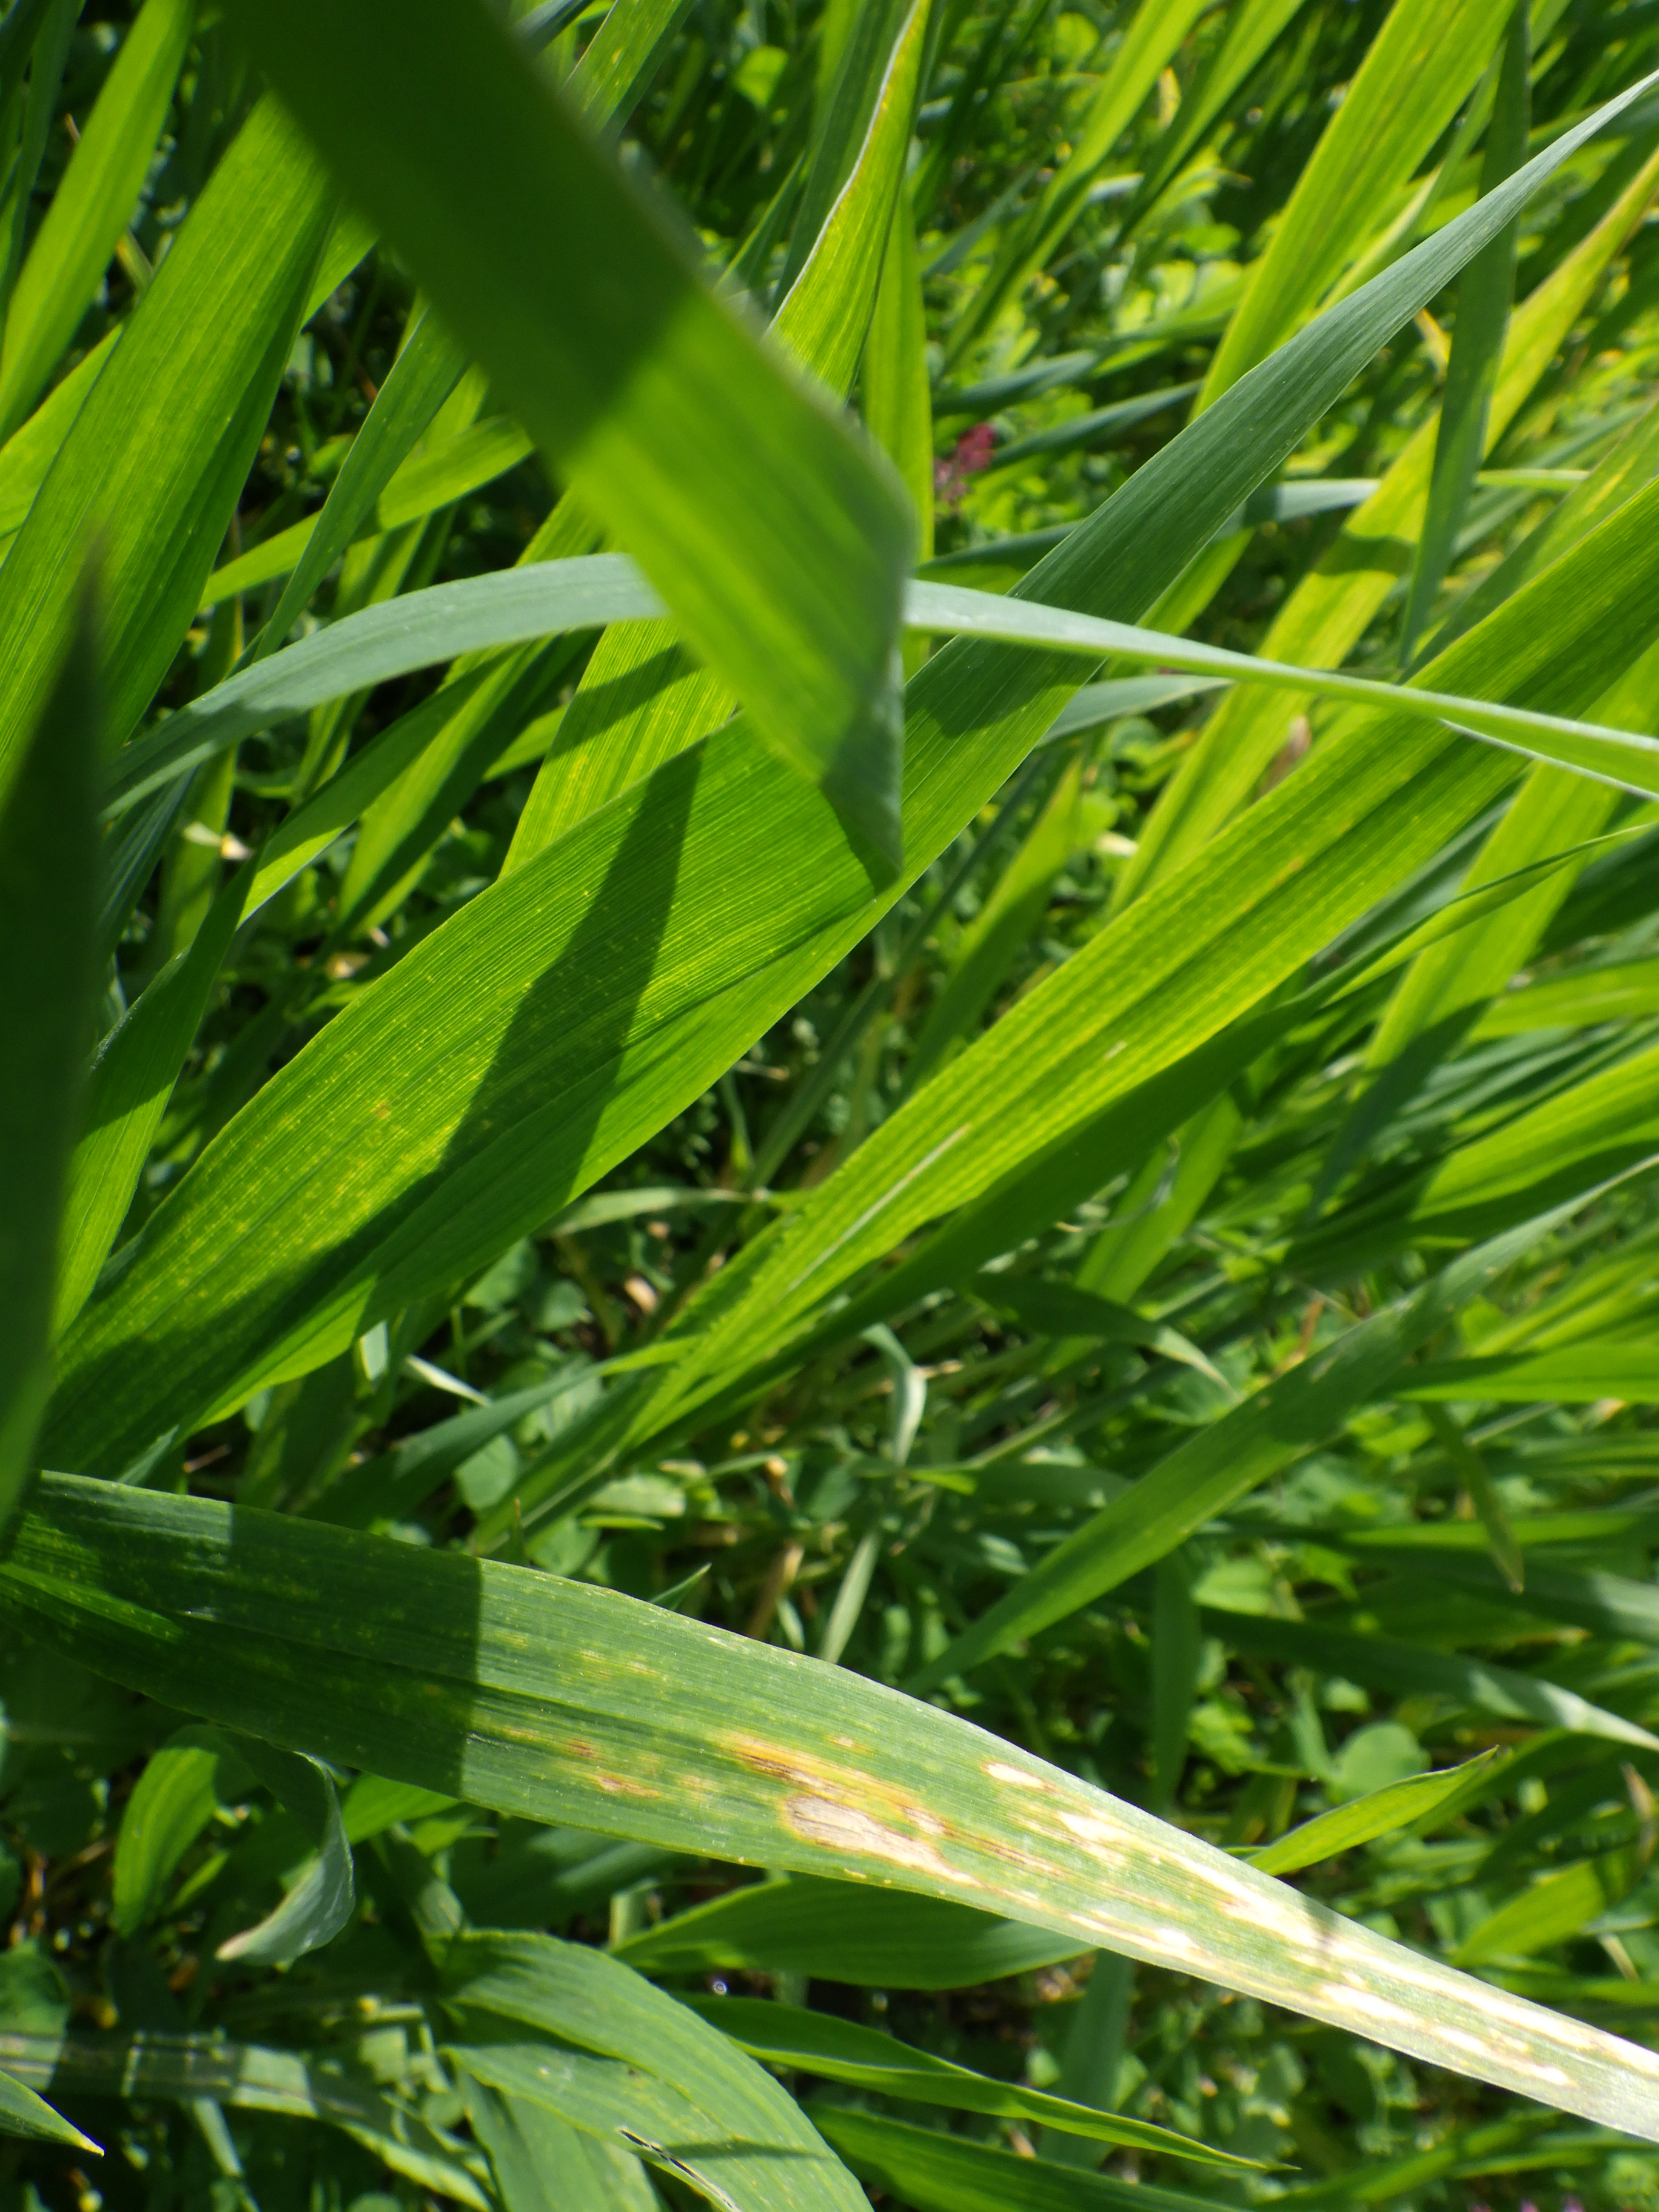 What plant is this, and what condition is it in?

wheat, septoria
